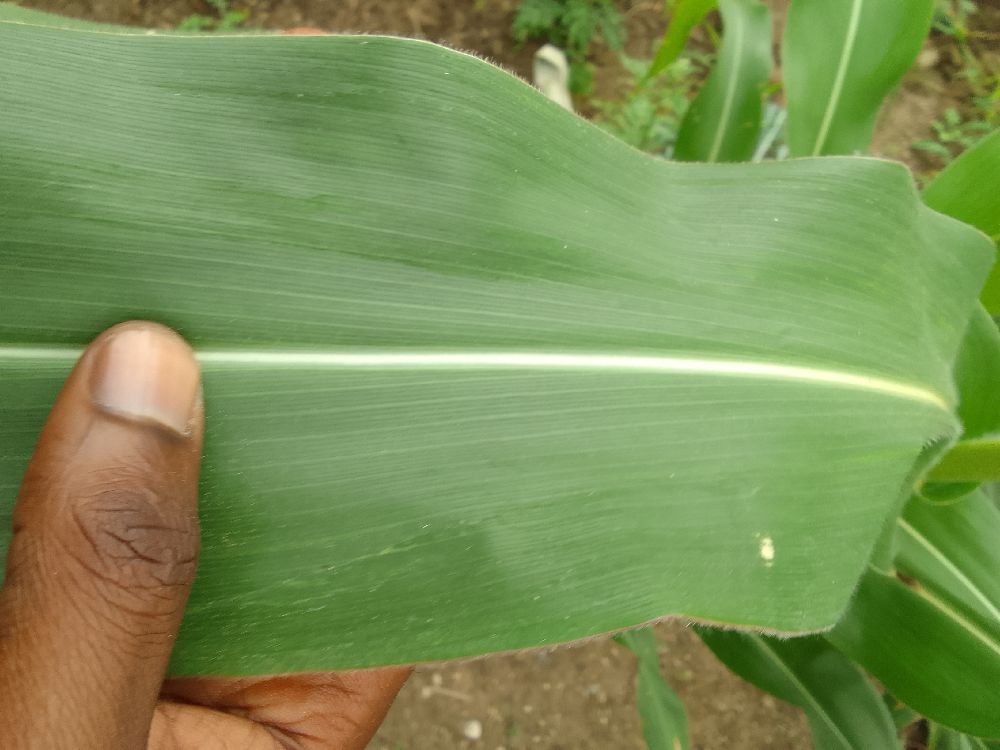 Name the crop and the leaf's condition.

maize, healthy
